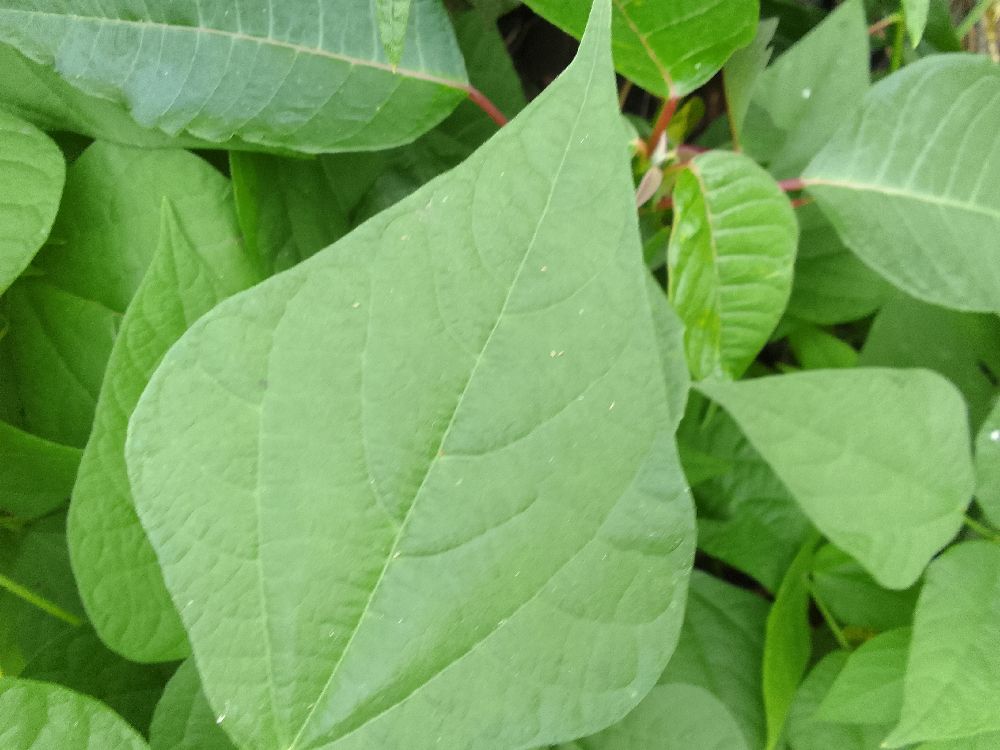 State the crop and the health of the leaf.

common bean, healthy
